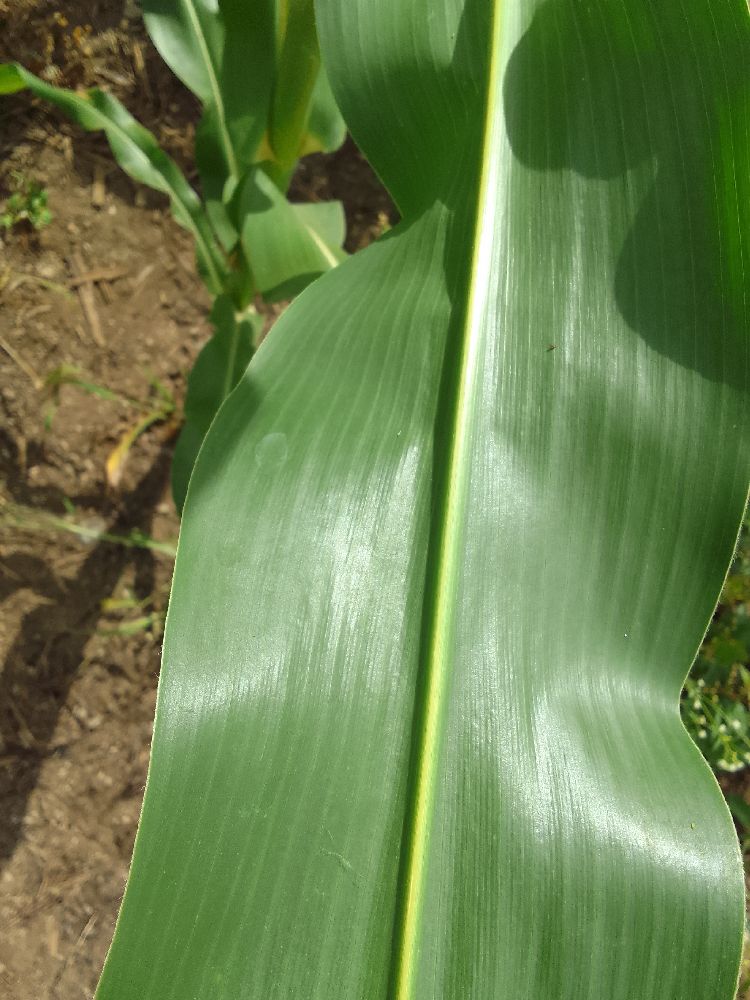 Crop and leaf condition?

maize, healthy
